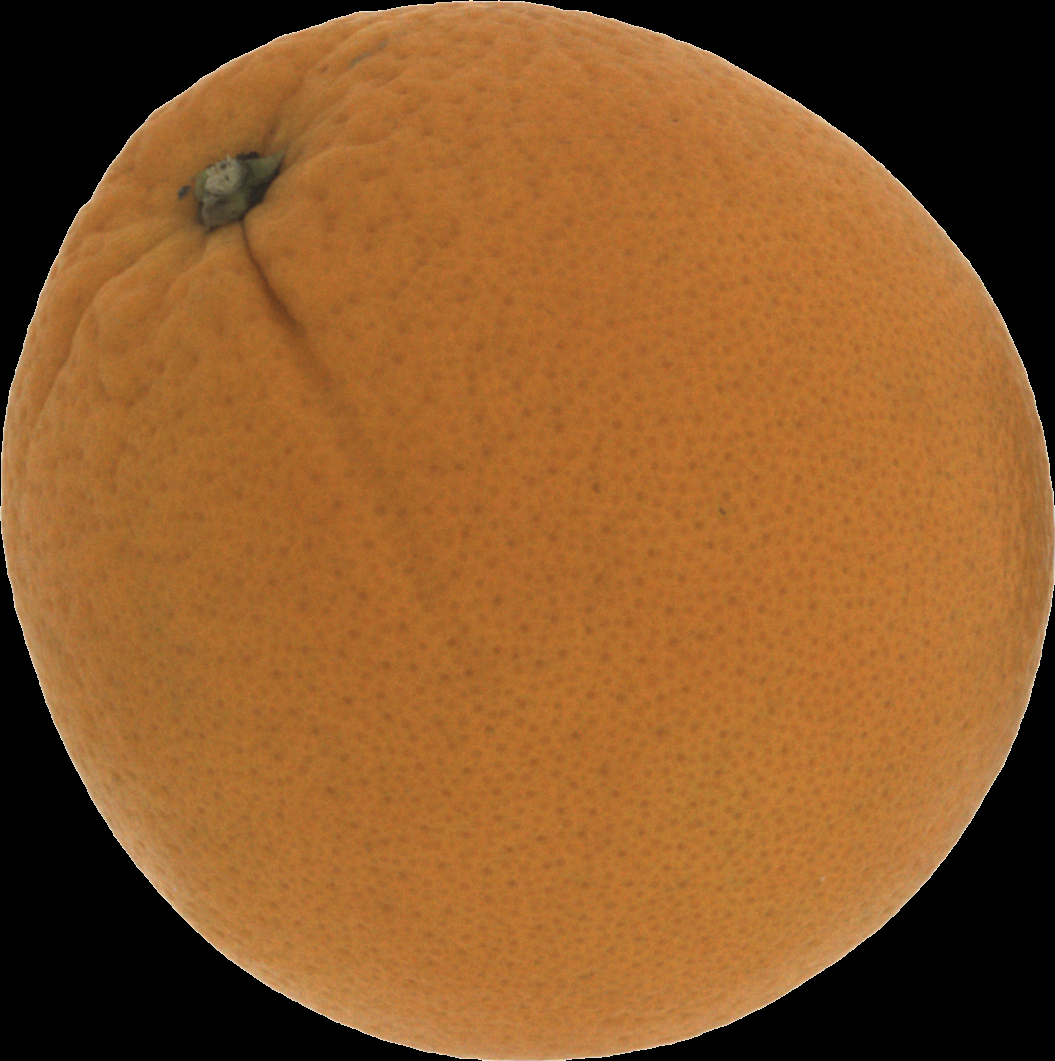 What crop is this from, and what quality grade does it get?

orange, good
